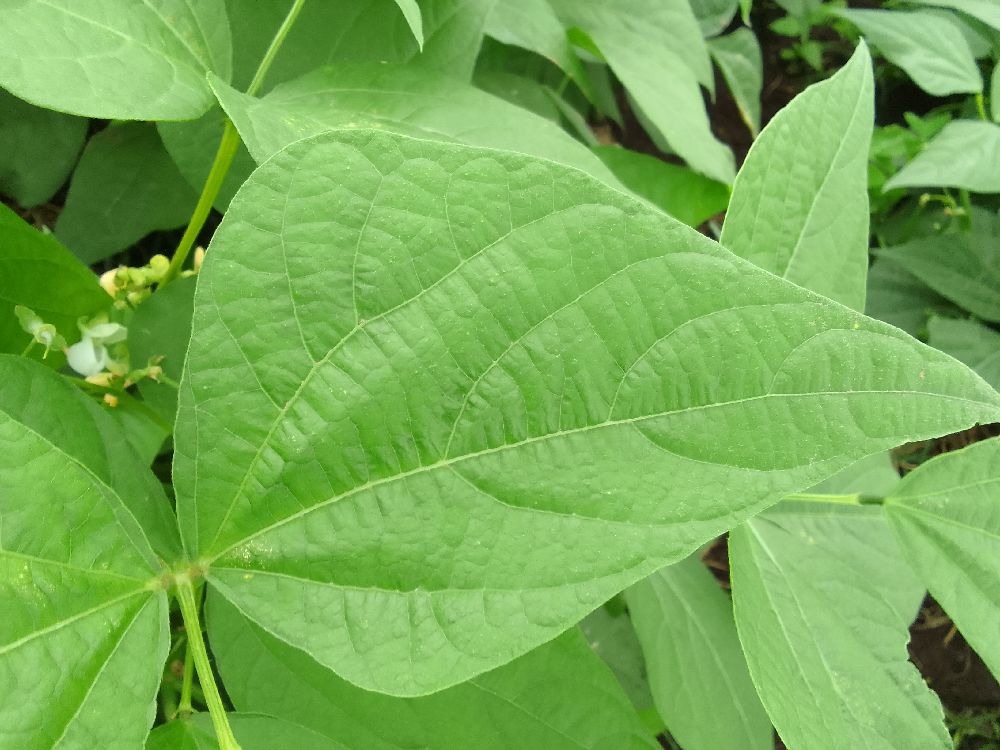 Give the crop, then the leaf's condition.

common bean, healthy
